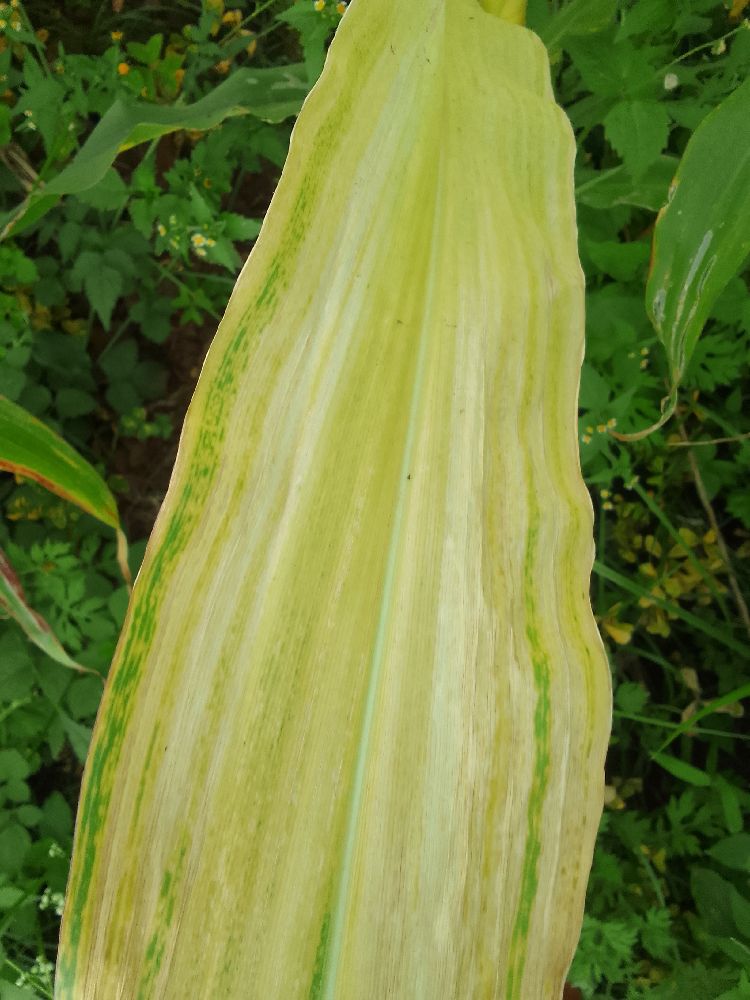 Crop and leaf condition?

maize, maize lethal necrosis
